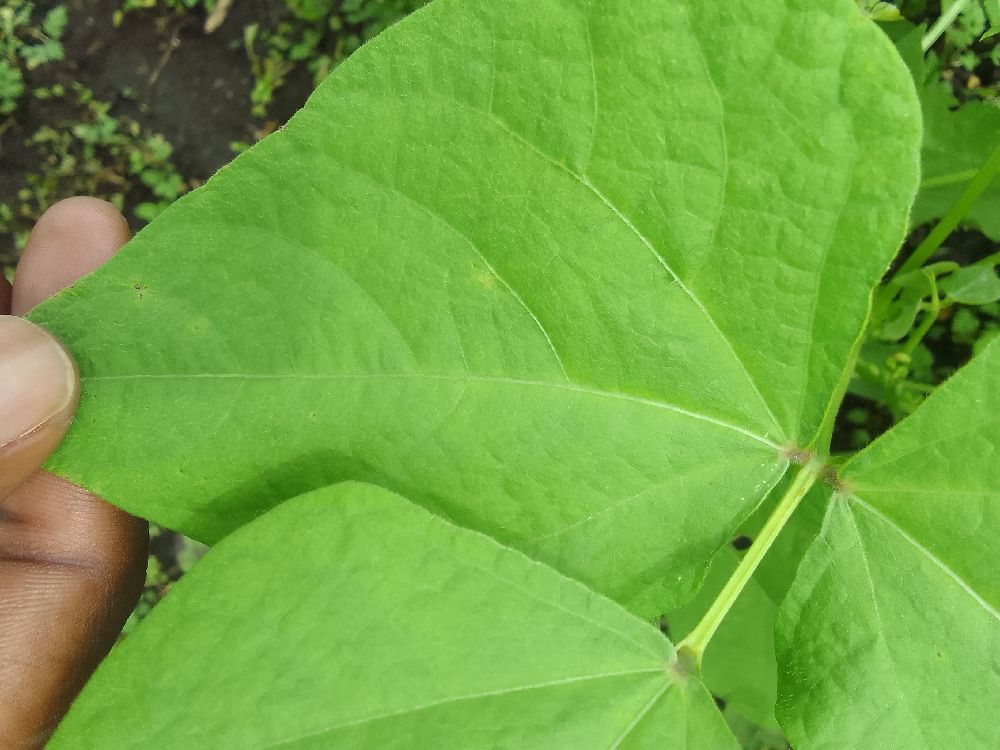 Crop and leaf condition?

common bean, healthy
